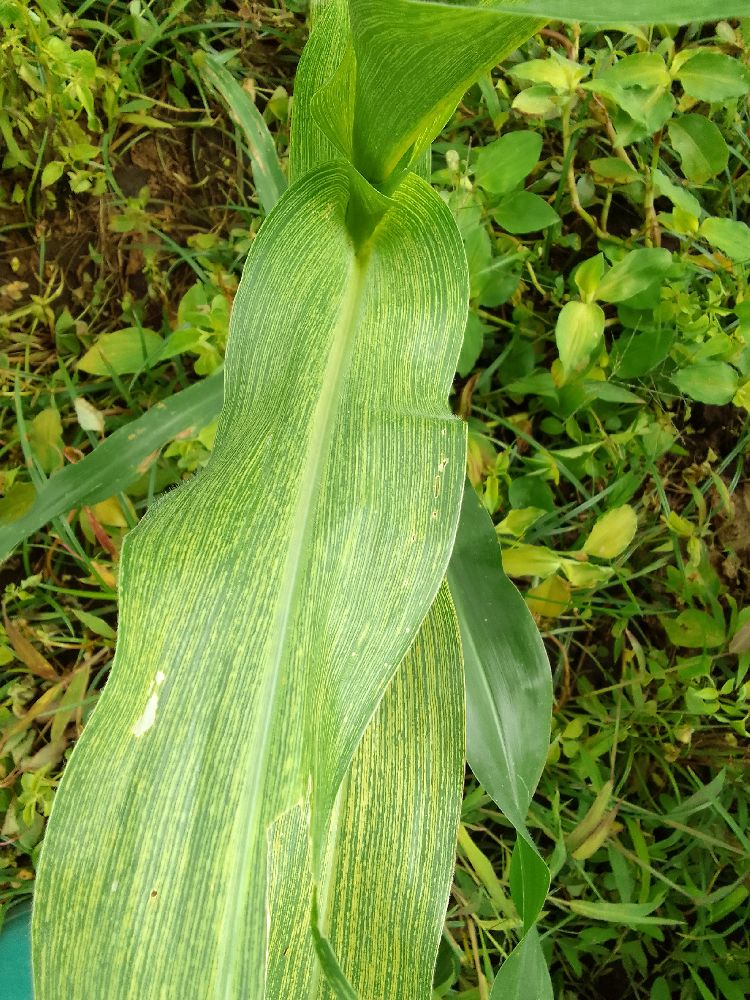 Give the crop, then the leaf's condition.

maize, maize streak virus
